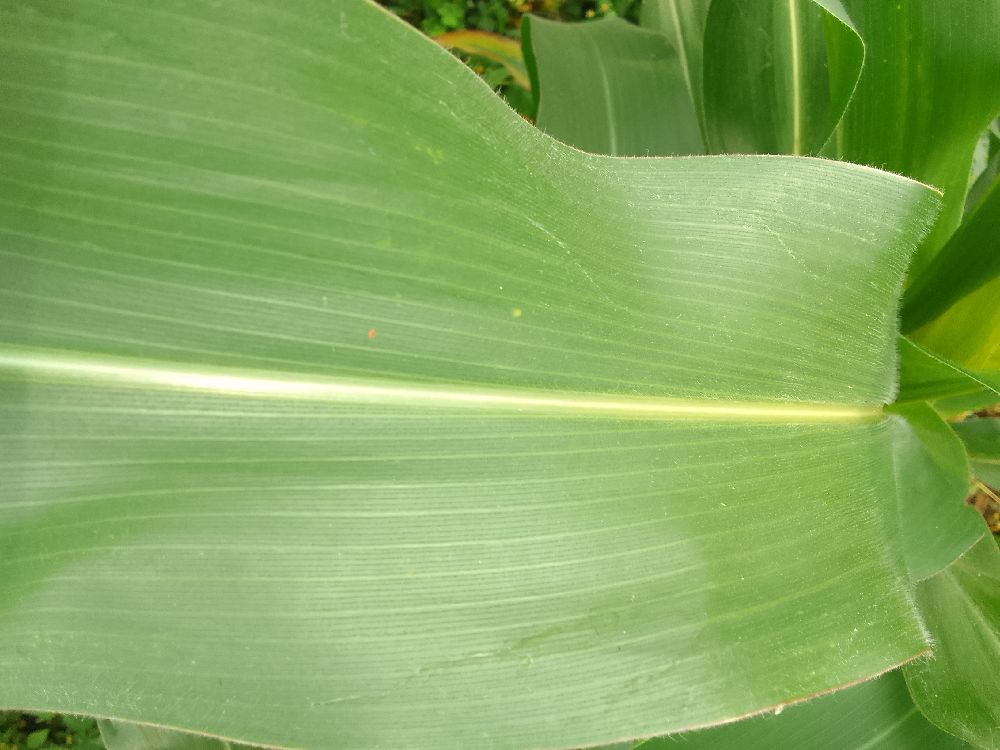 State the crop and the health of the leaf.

maize, healthy
